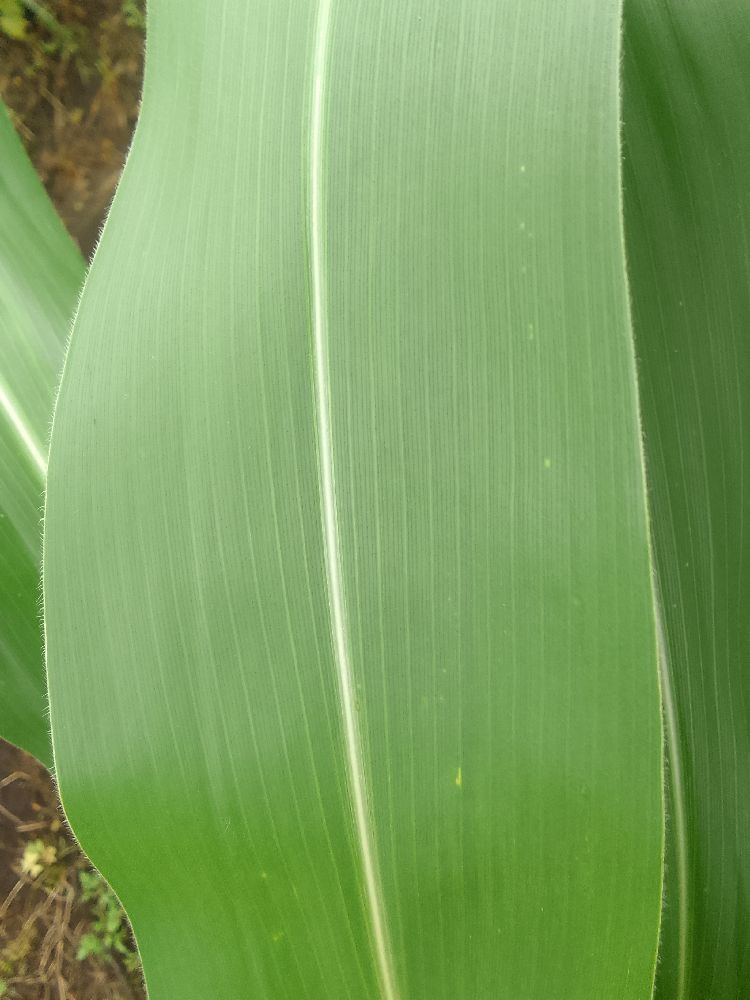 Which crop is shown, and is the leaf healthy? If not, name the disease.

maize, healthy
